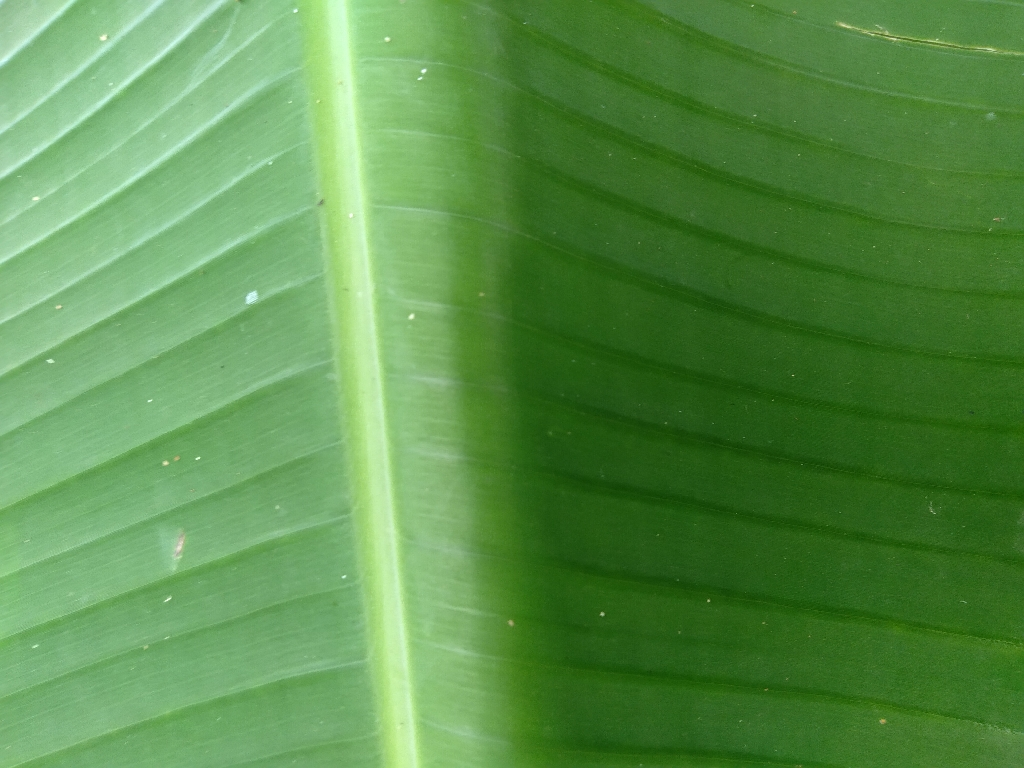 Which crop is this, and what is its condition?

banana, healthy
